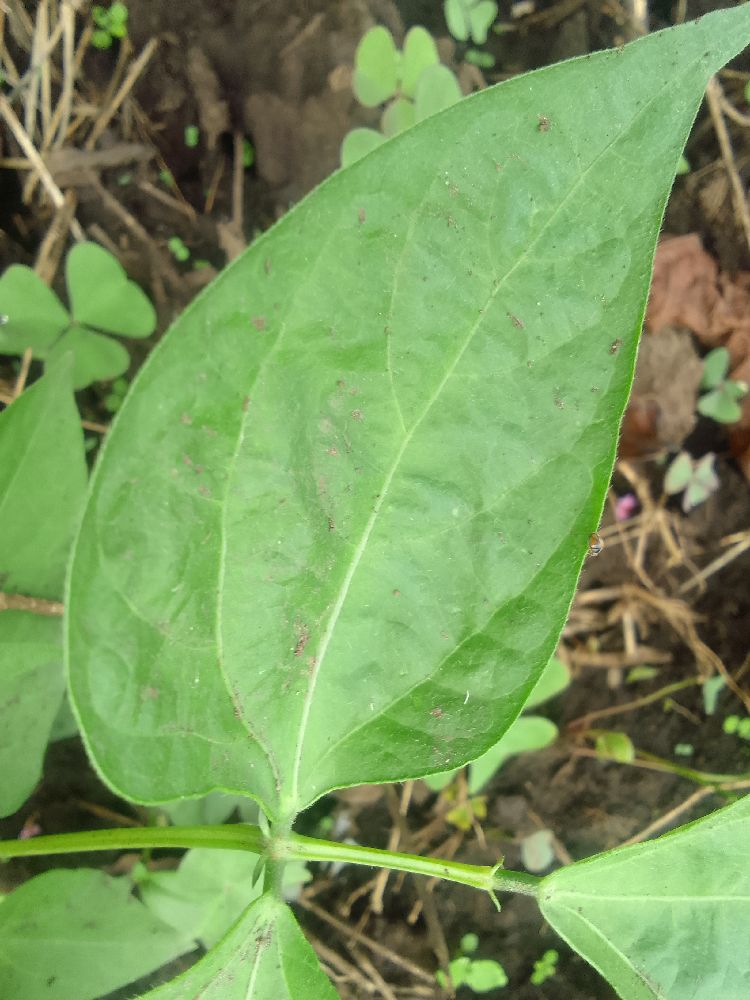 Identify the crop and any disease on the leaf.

common bean, healthy
